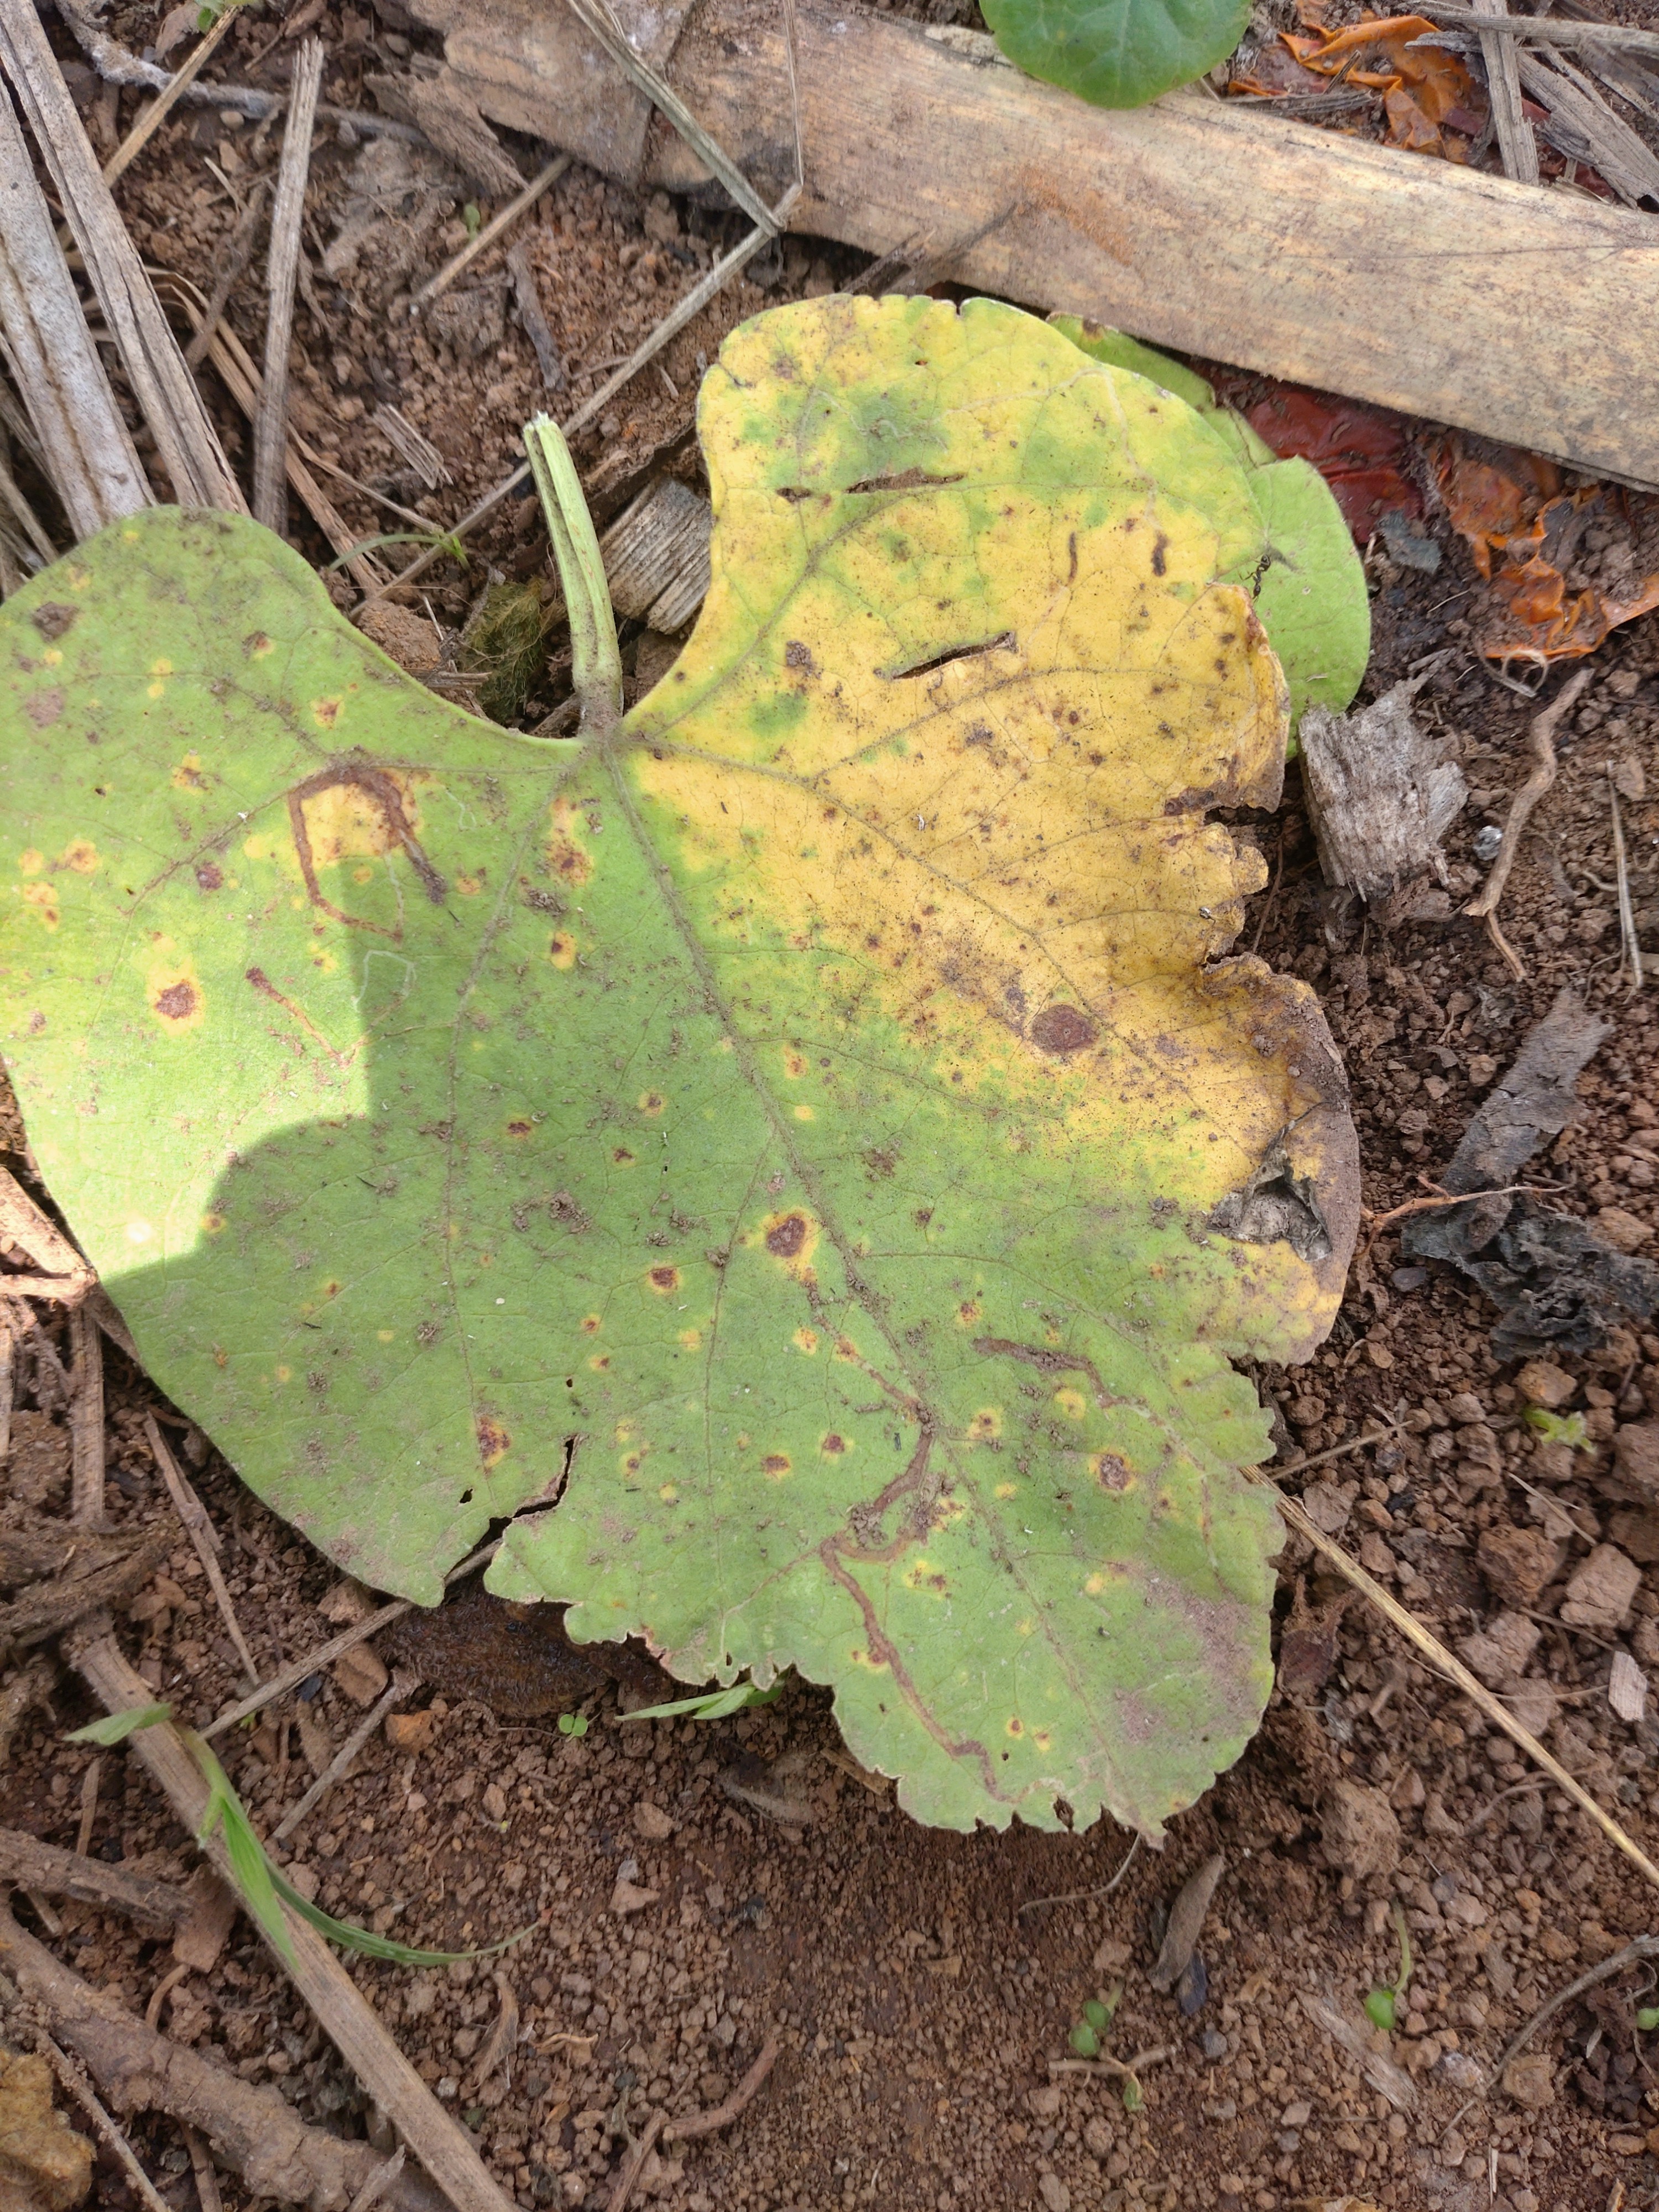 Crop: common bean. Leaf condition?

rust
